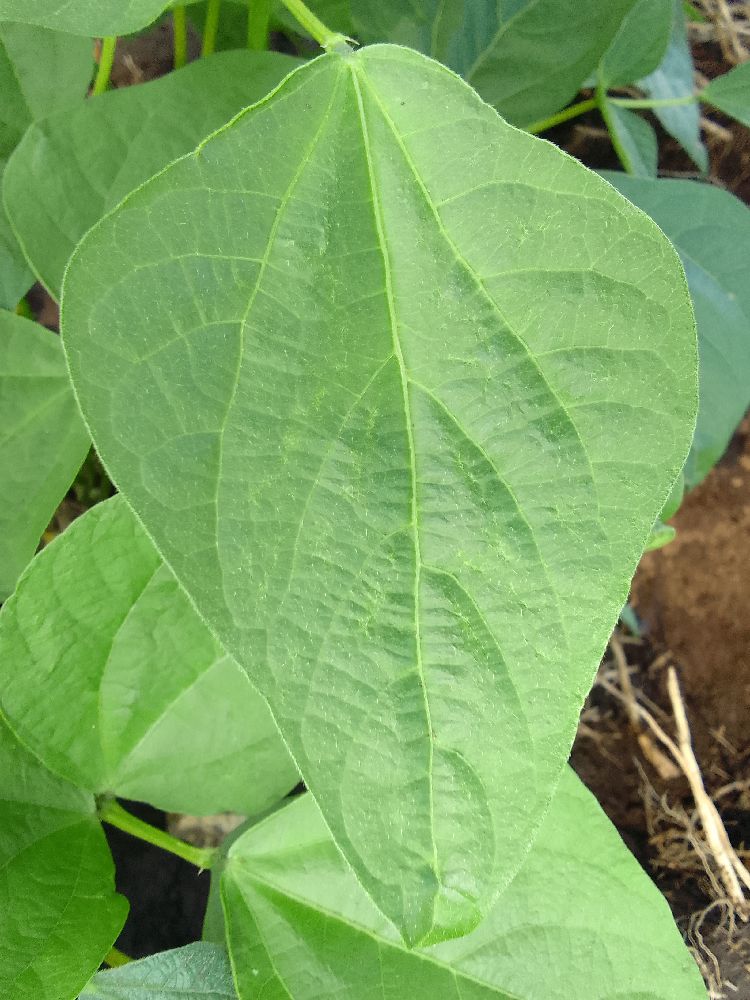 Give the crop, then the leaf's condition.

common bean, healthy
